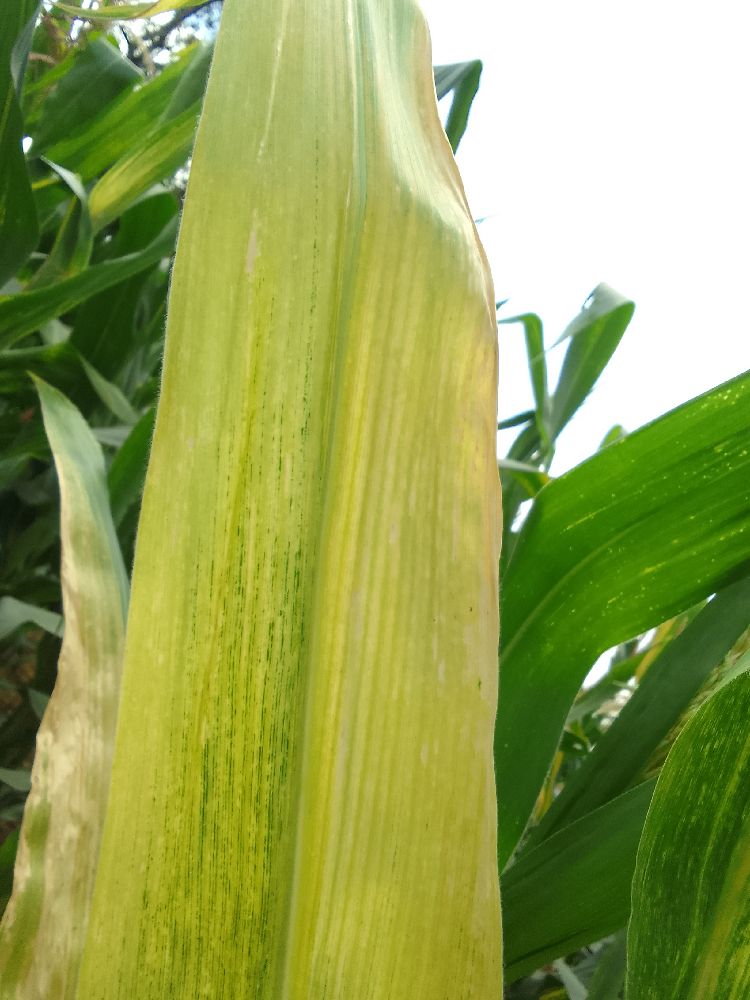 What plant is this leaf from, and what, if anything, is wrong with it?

maize, maize lethal necrosis
